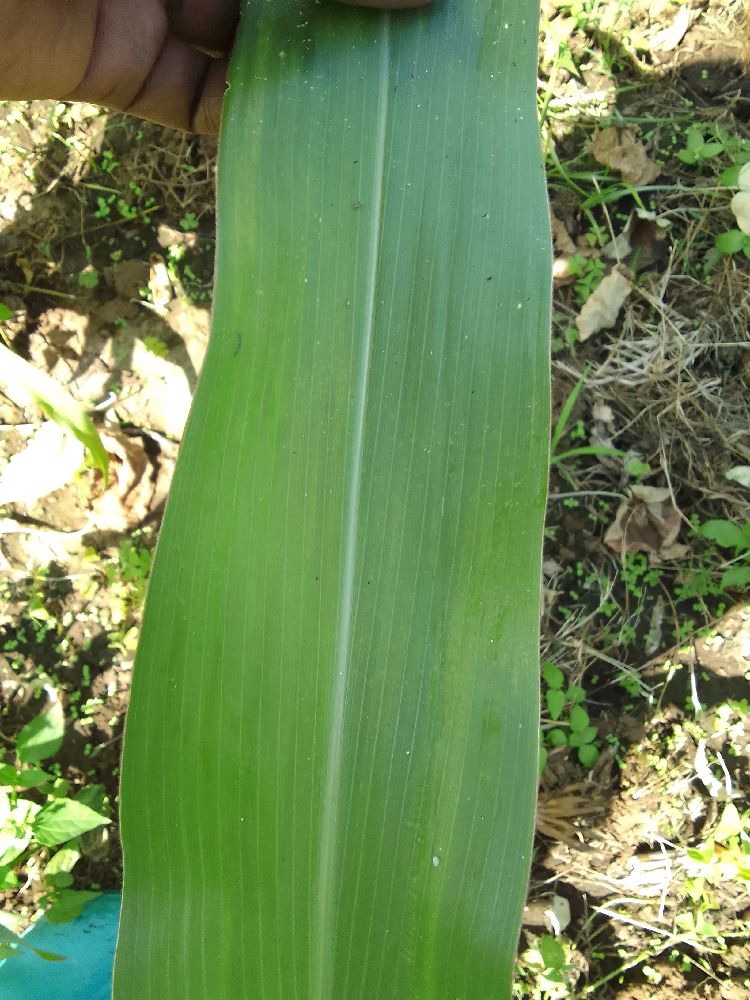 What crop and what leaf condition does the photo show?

maize, healthy
